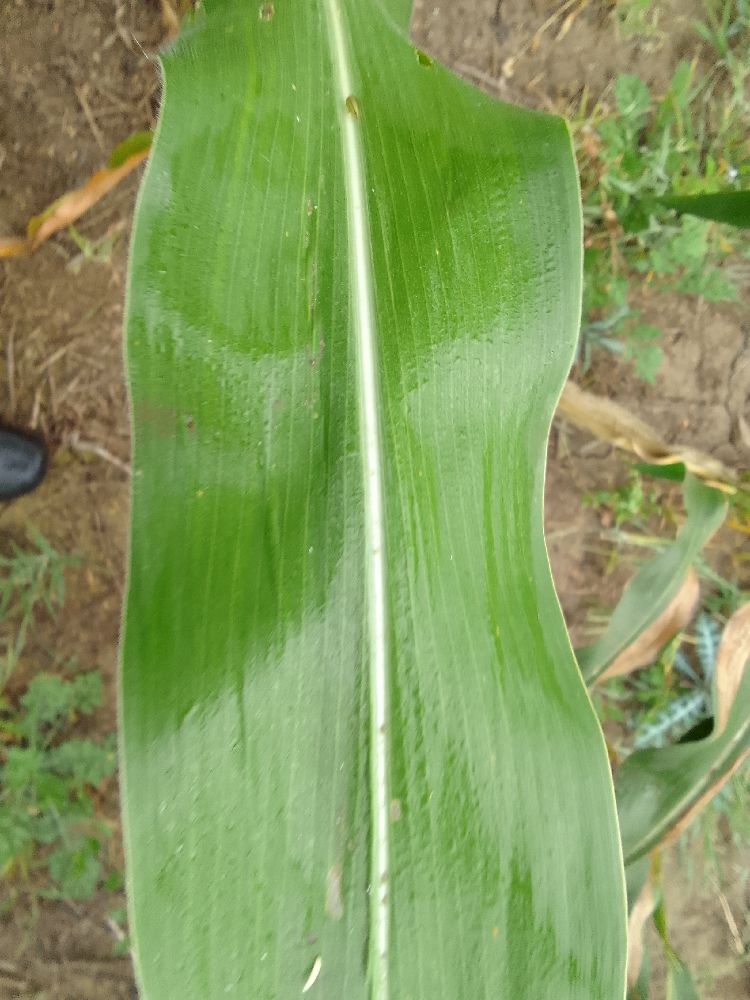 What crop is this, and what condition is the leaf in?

maize, healthy
